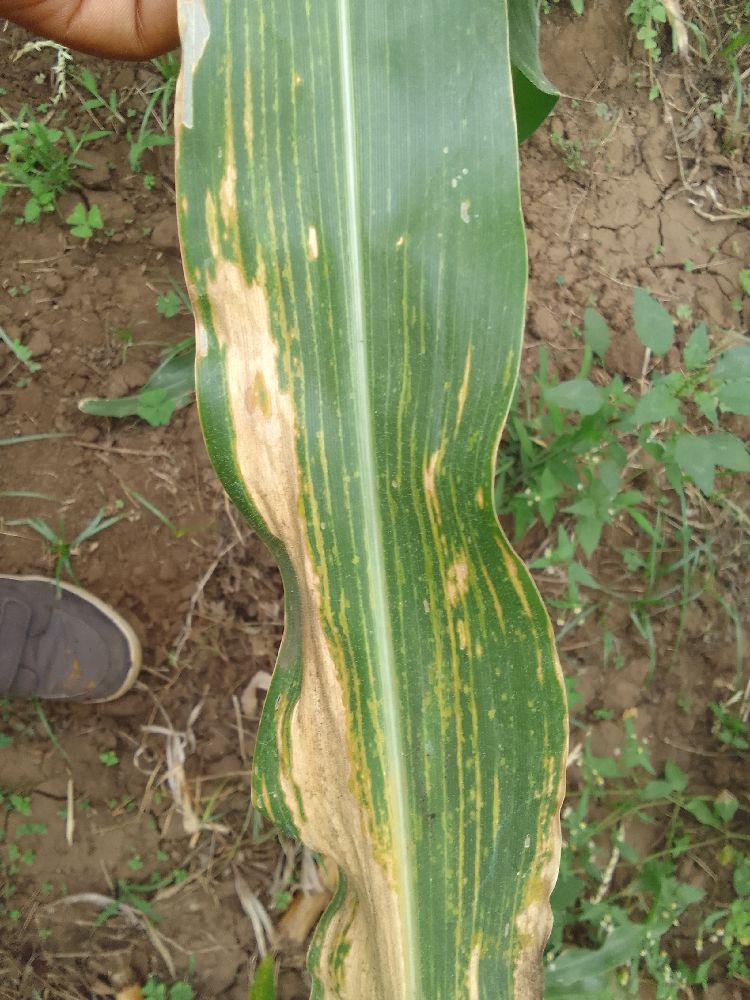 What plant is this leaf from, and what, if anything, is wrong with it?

maize, maize lethal necrosis
